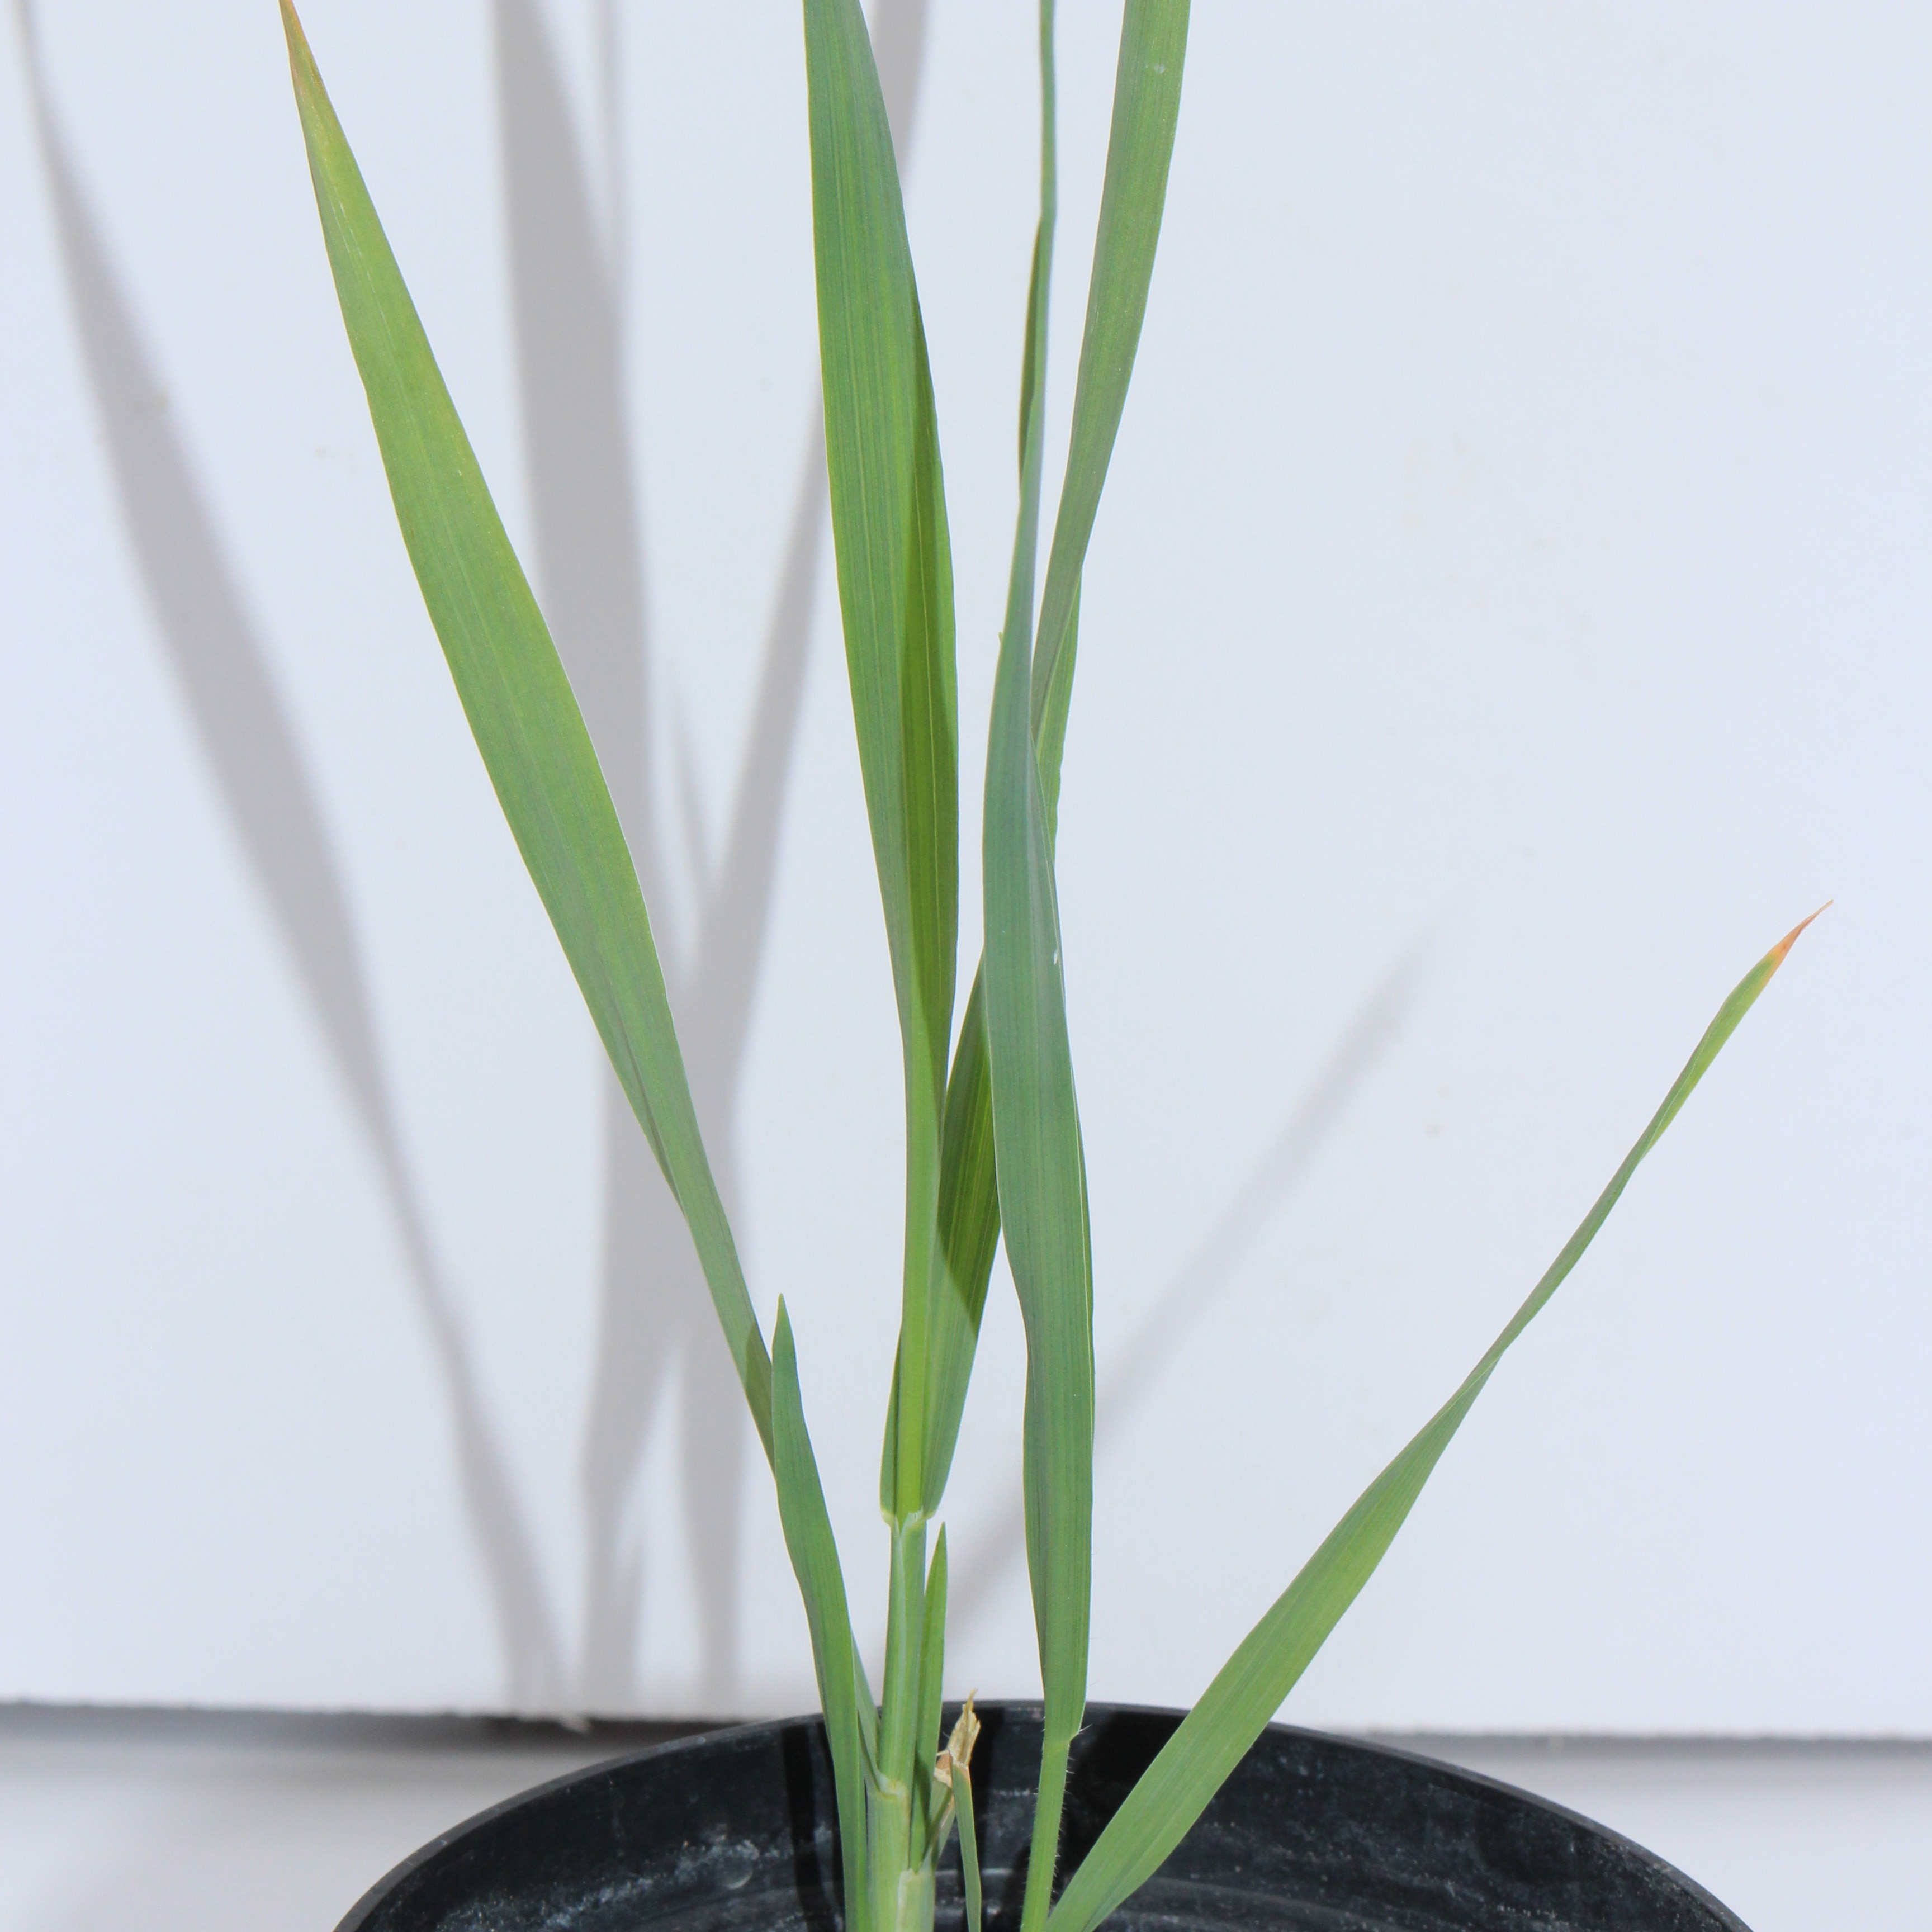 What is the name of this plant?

Avena sterilis
